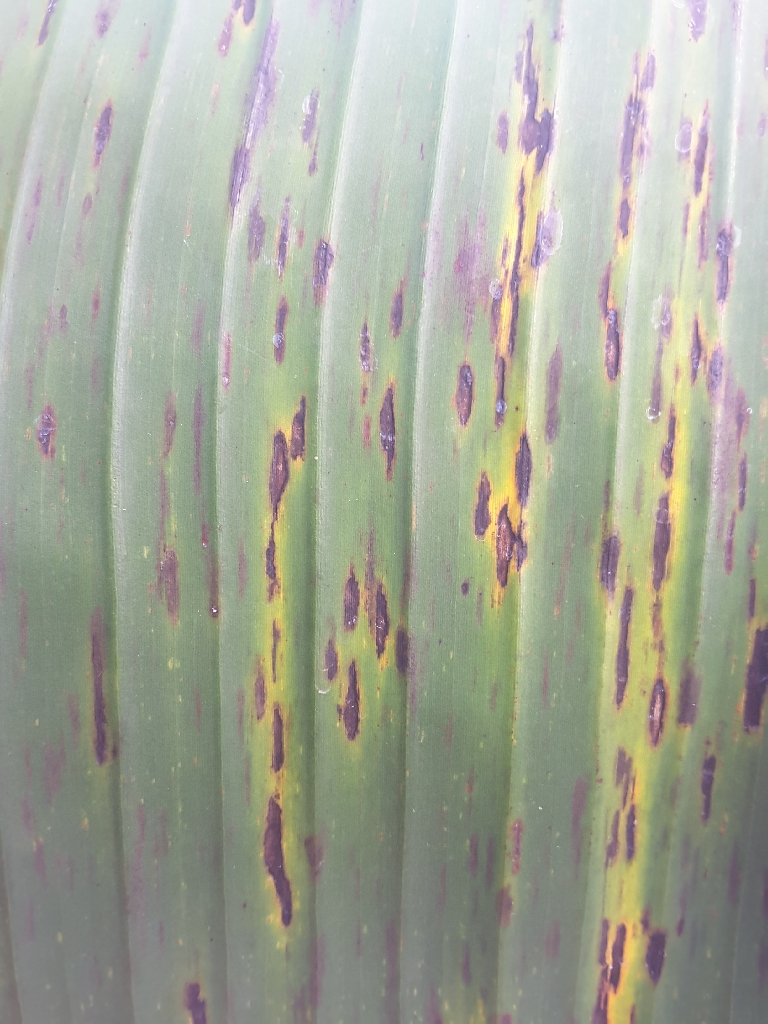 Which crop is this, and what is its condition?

banana, black sigatoka
